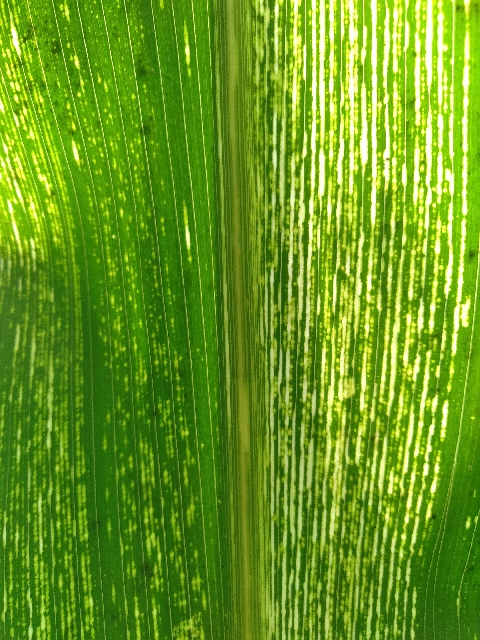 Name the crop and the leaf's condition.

maize, maize streak virus
